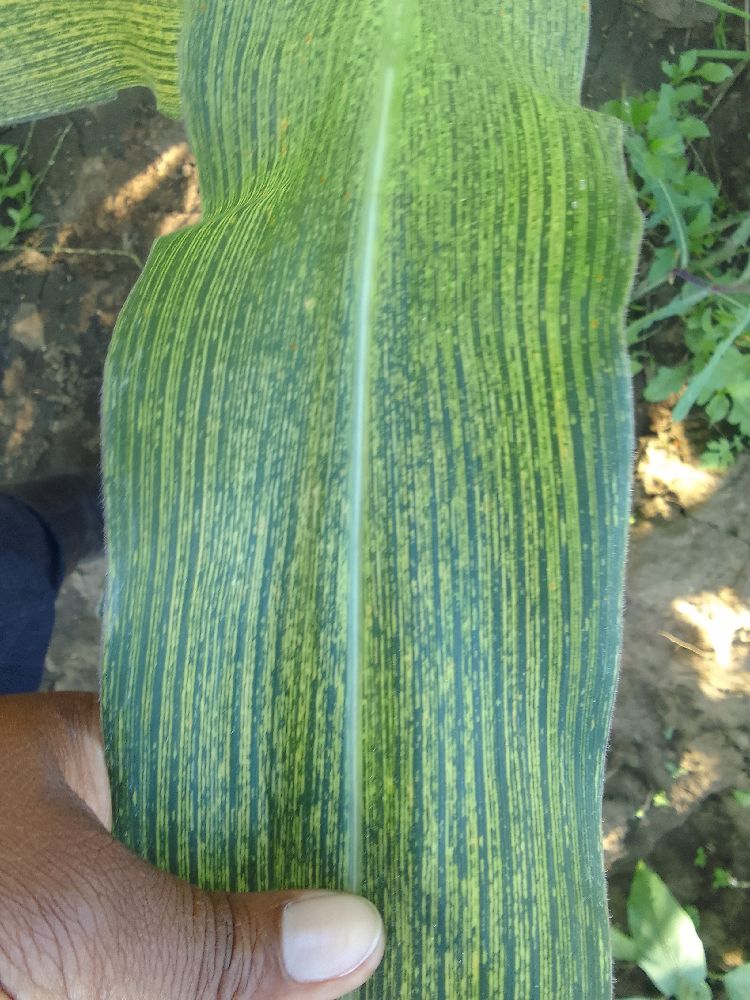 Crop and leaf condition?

maize, maize streak virus
